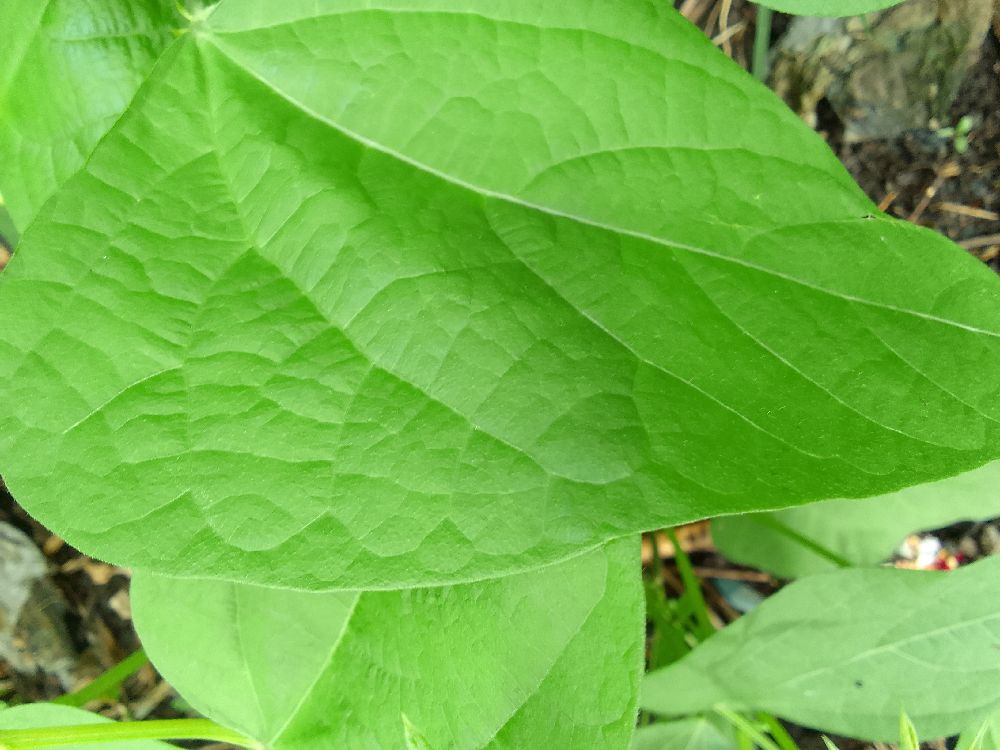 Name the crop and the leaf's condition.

common bean, healthy
